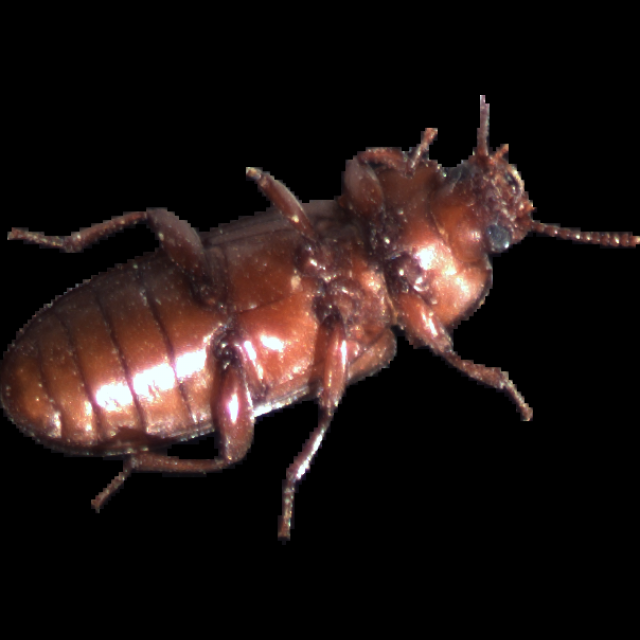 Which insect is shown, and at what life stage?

mealworm beetle
